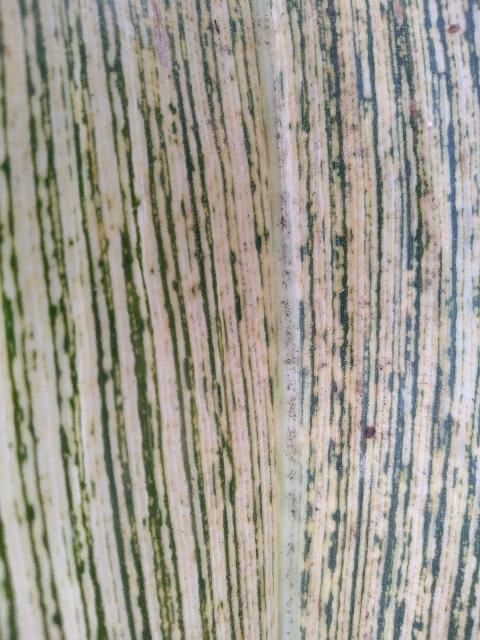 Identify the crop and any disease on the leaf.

maize, maize streak virus
